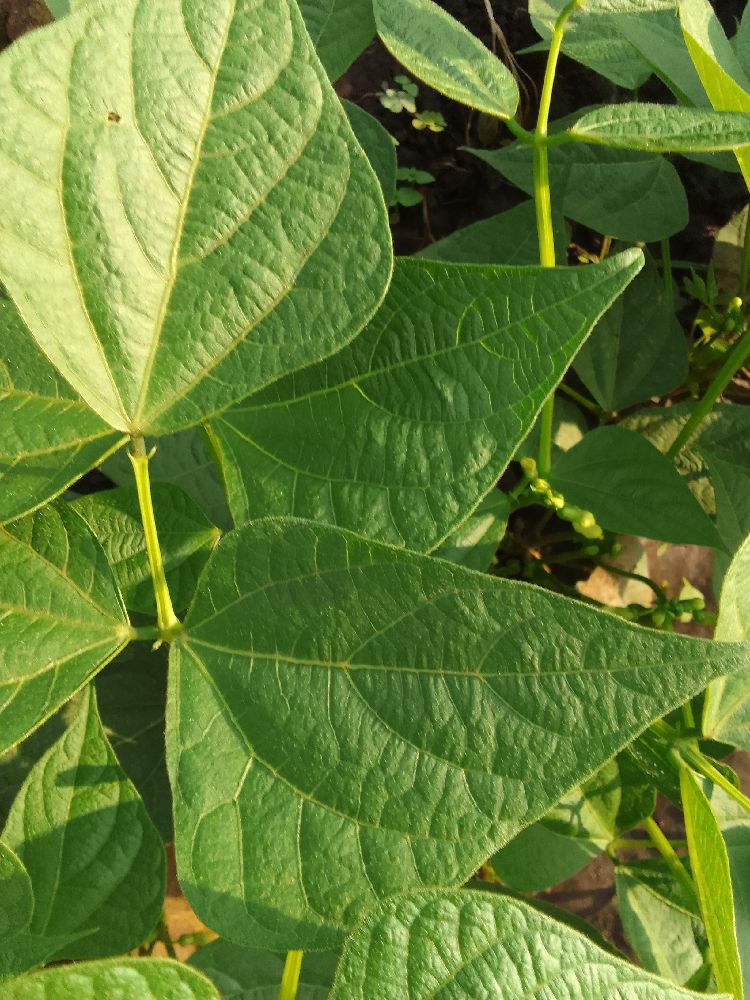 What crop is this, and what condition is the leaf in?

common bean, healthy
